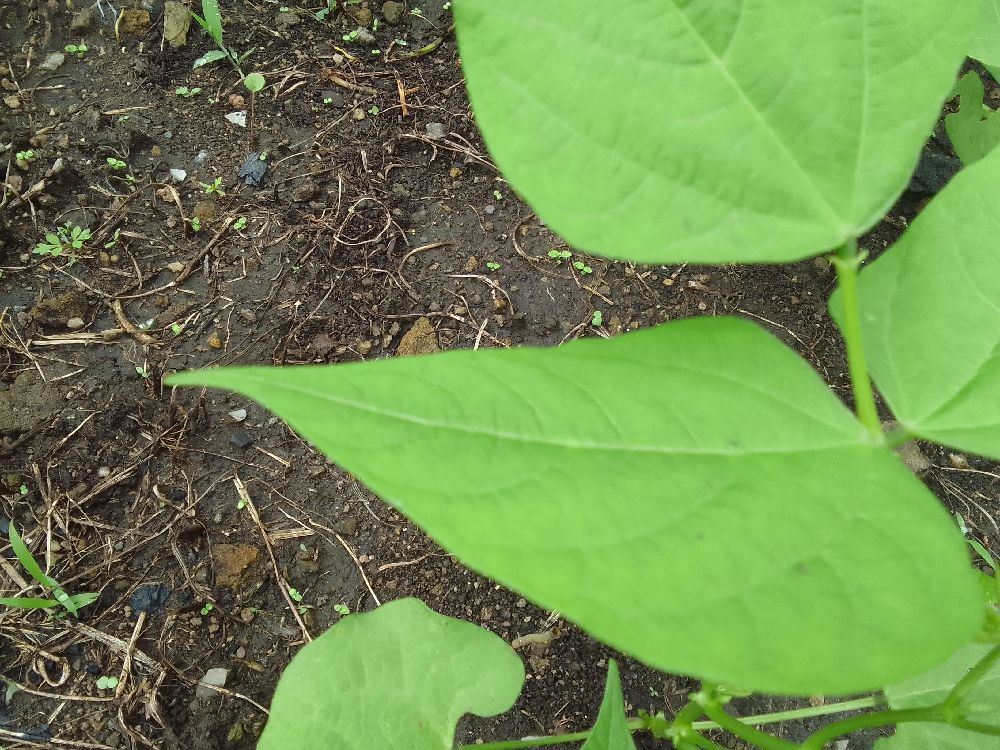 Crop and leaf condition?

common bean, healthy
